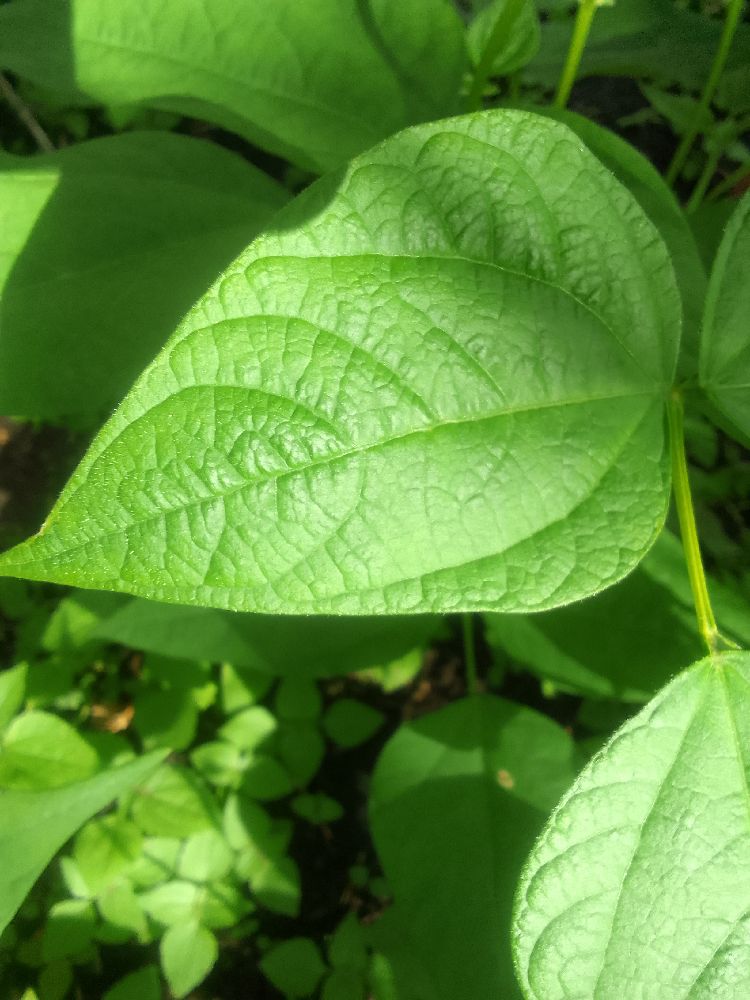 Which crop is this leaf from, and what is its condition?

common bean, healthy
